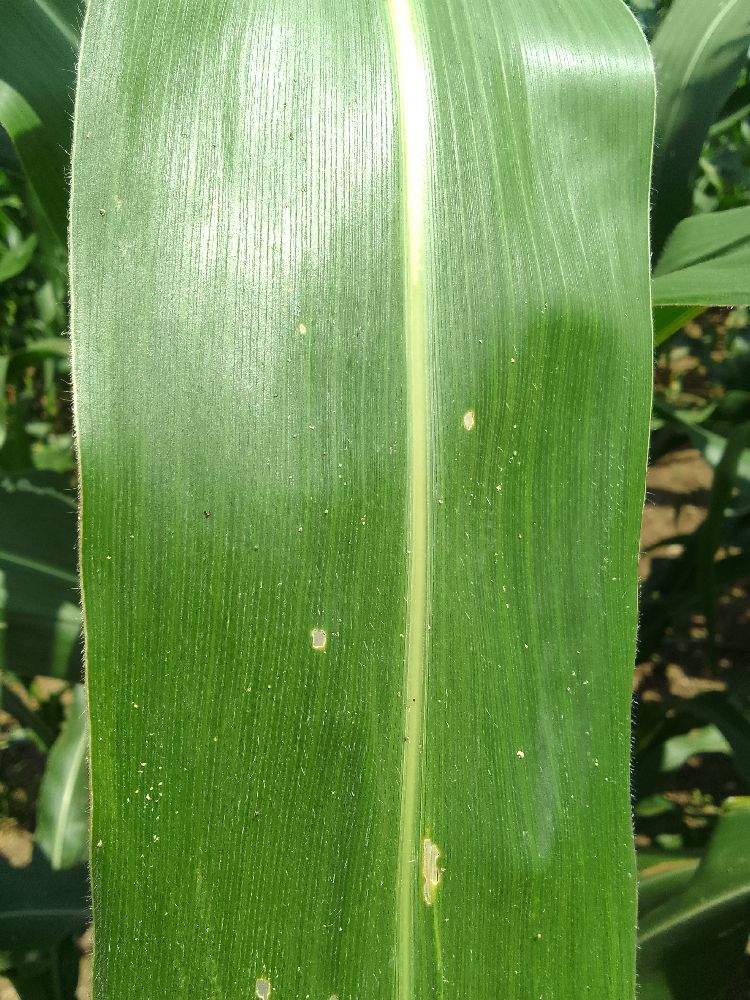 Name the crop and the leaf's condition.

maize, healthy
